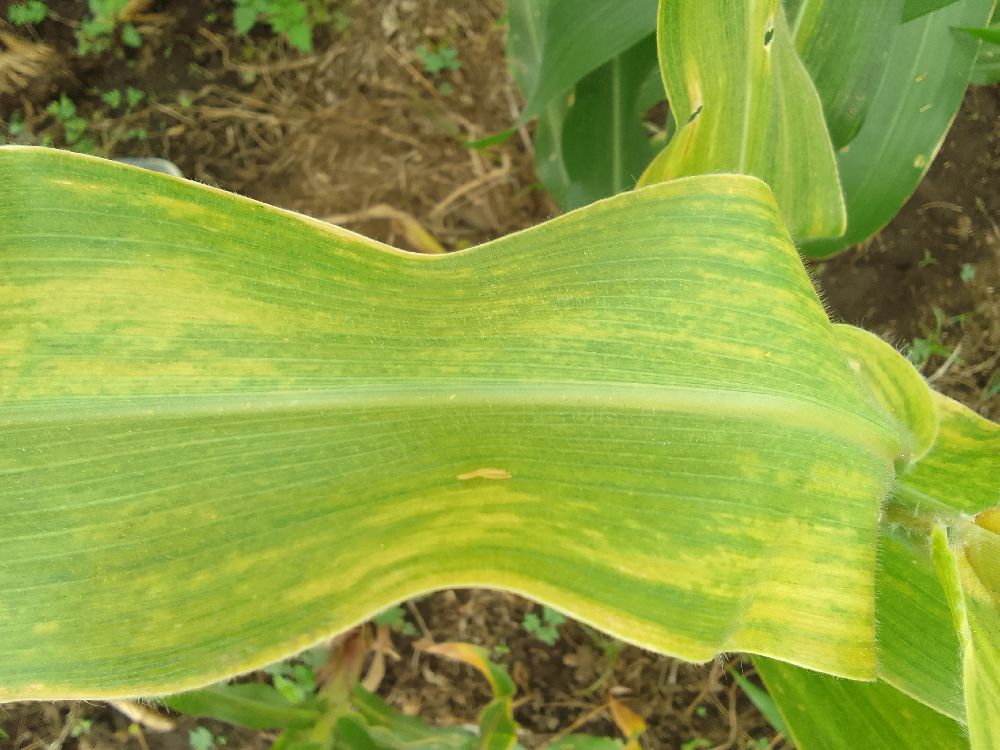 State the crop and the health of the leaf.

maize, maize lethal necrosis
